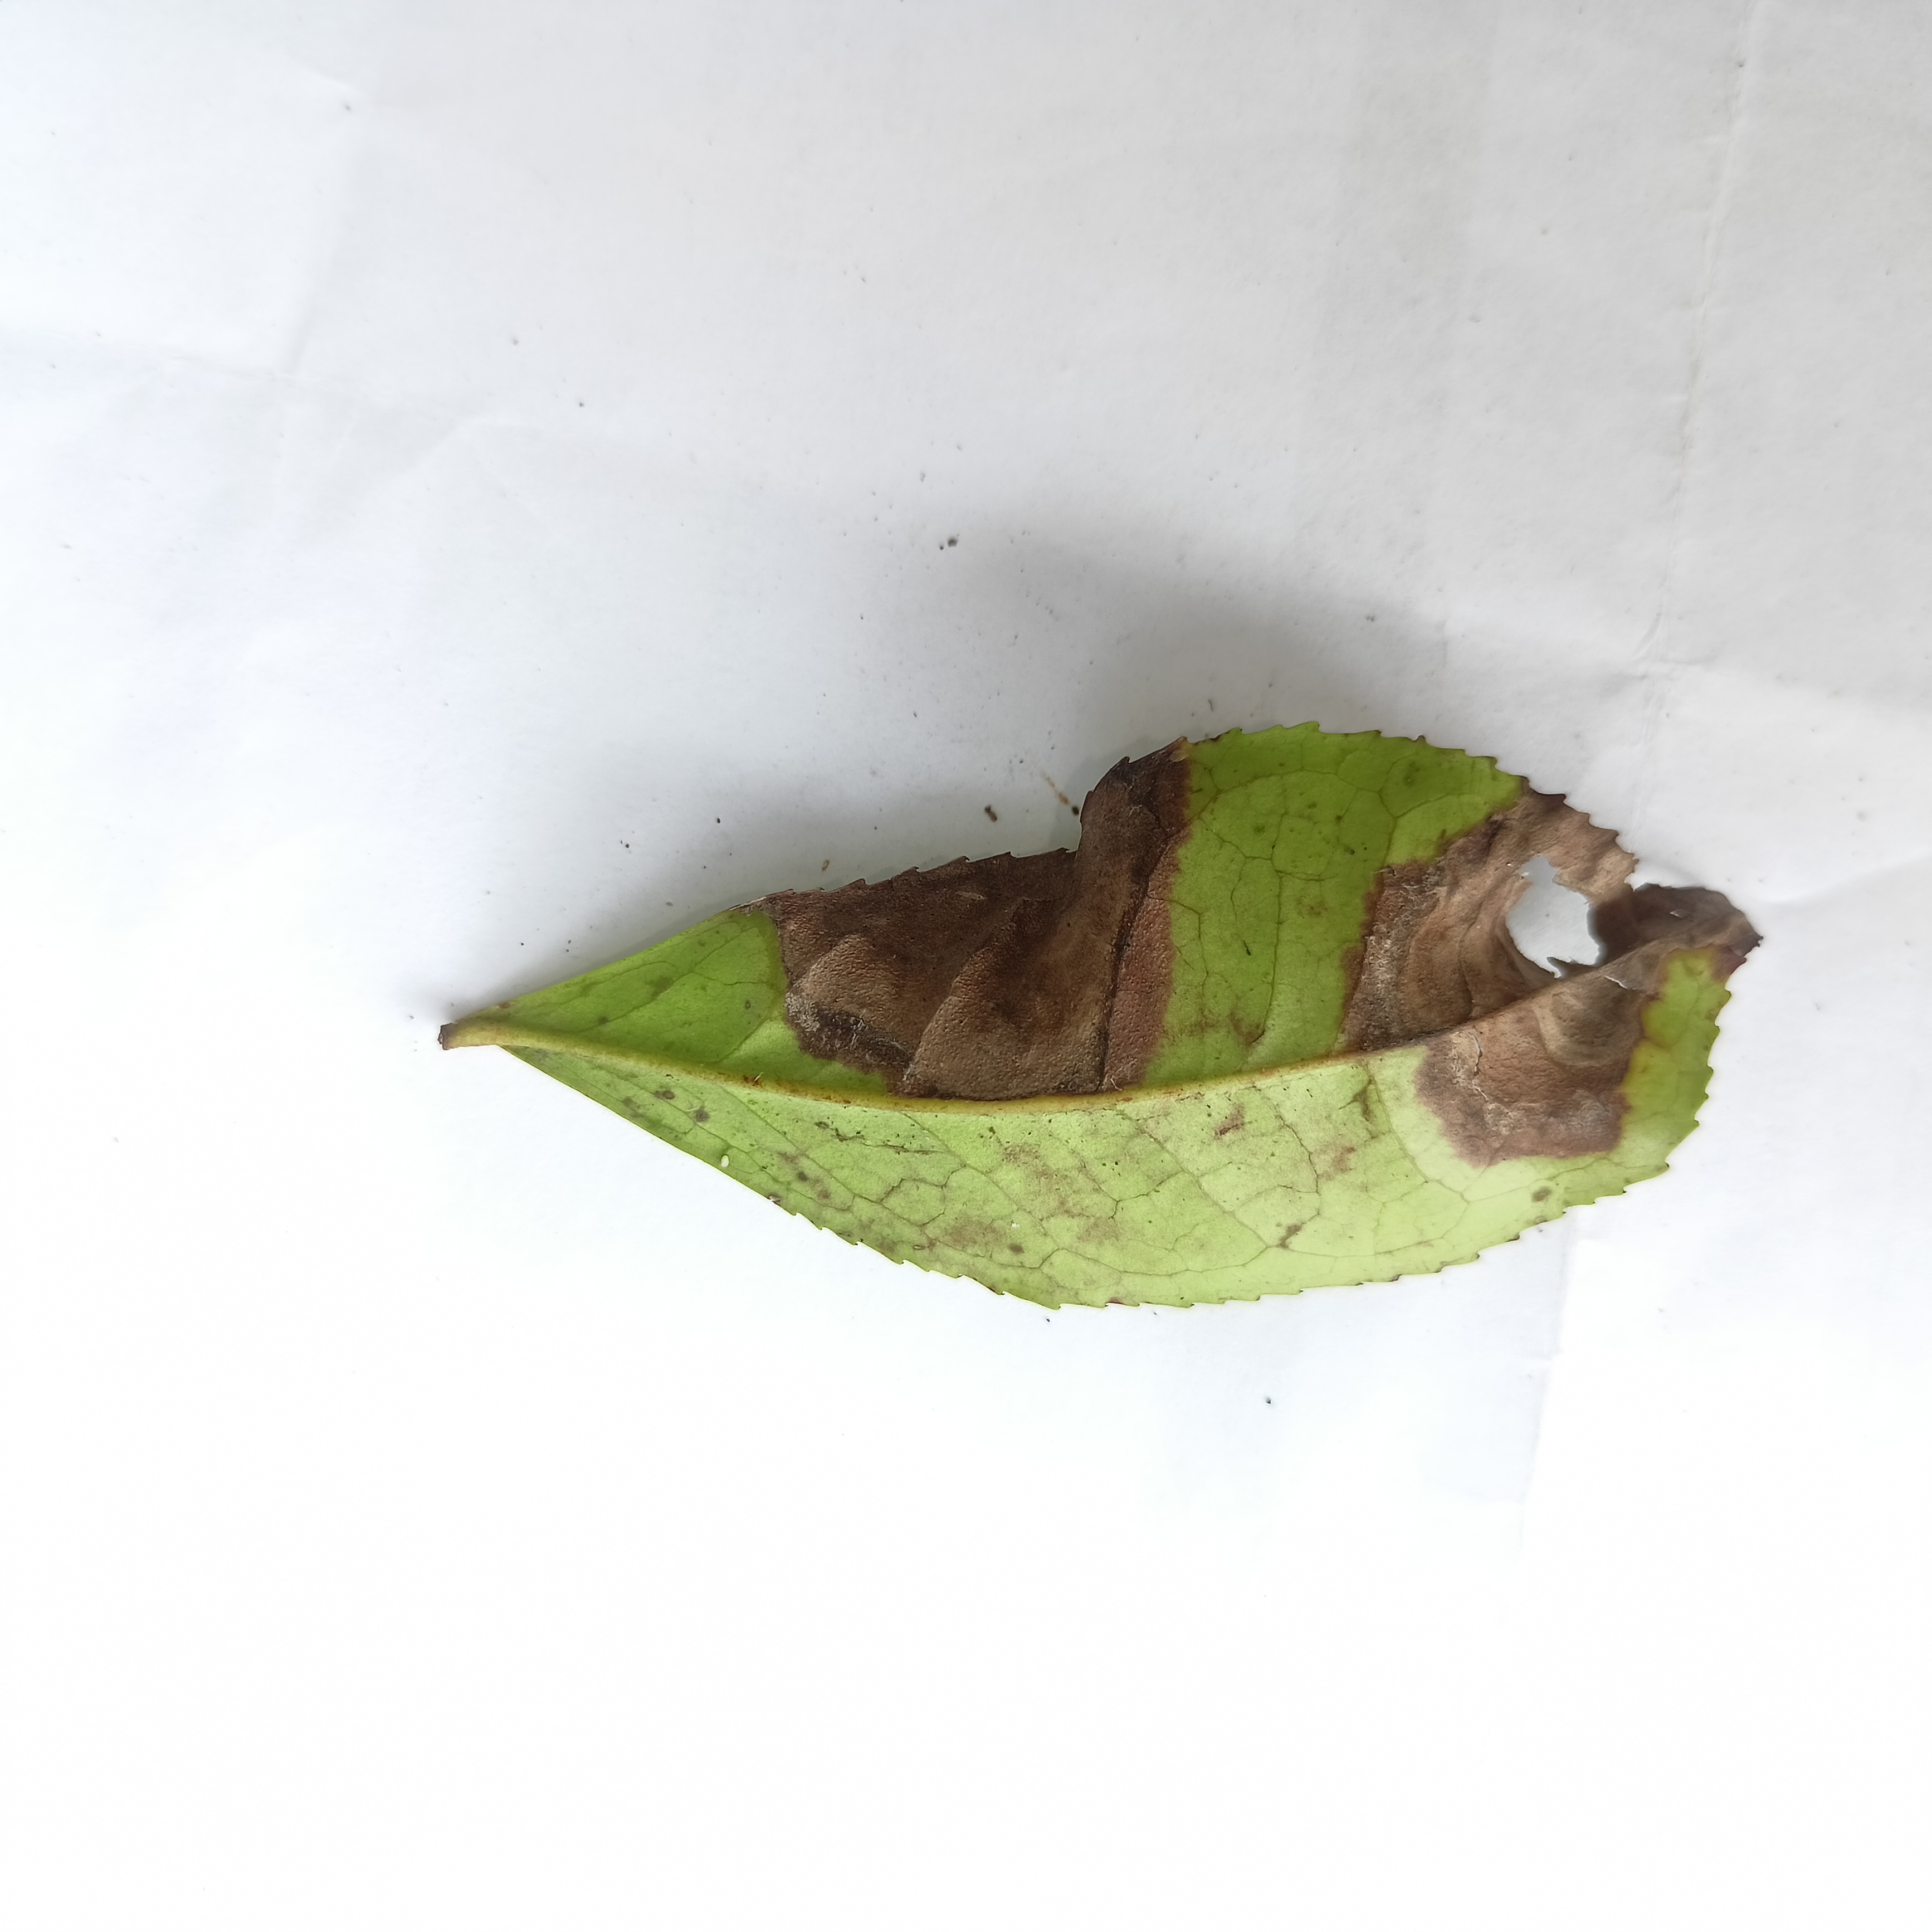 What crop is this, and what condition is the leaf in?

tea, brown blight
